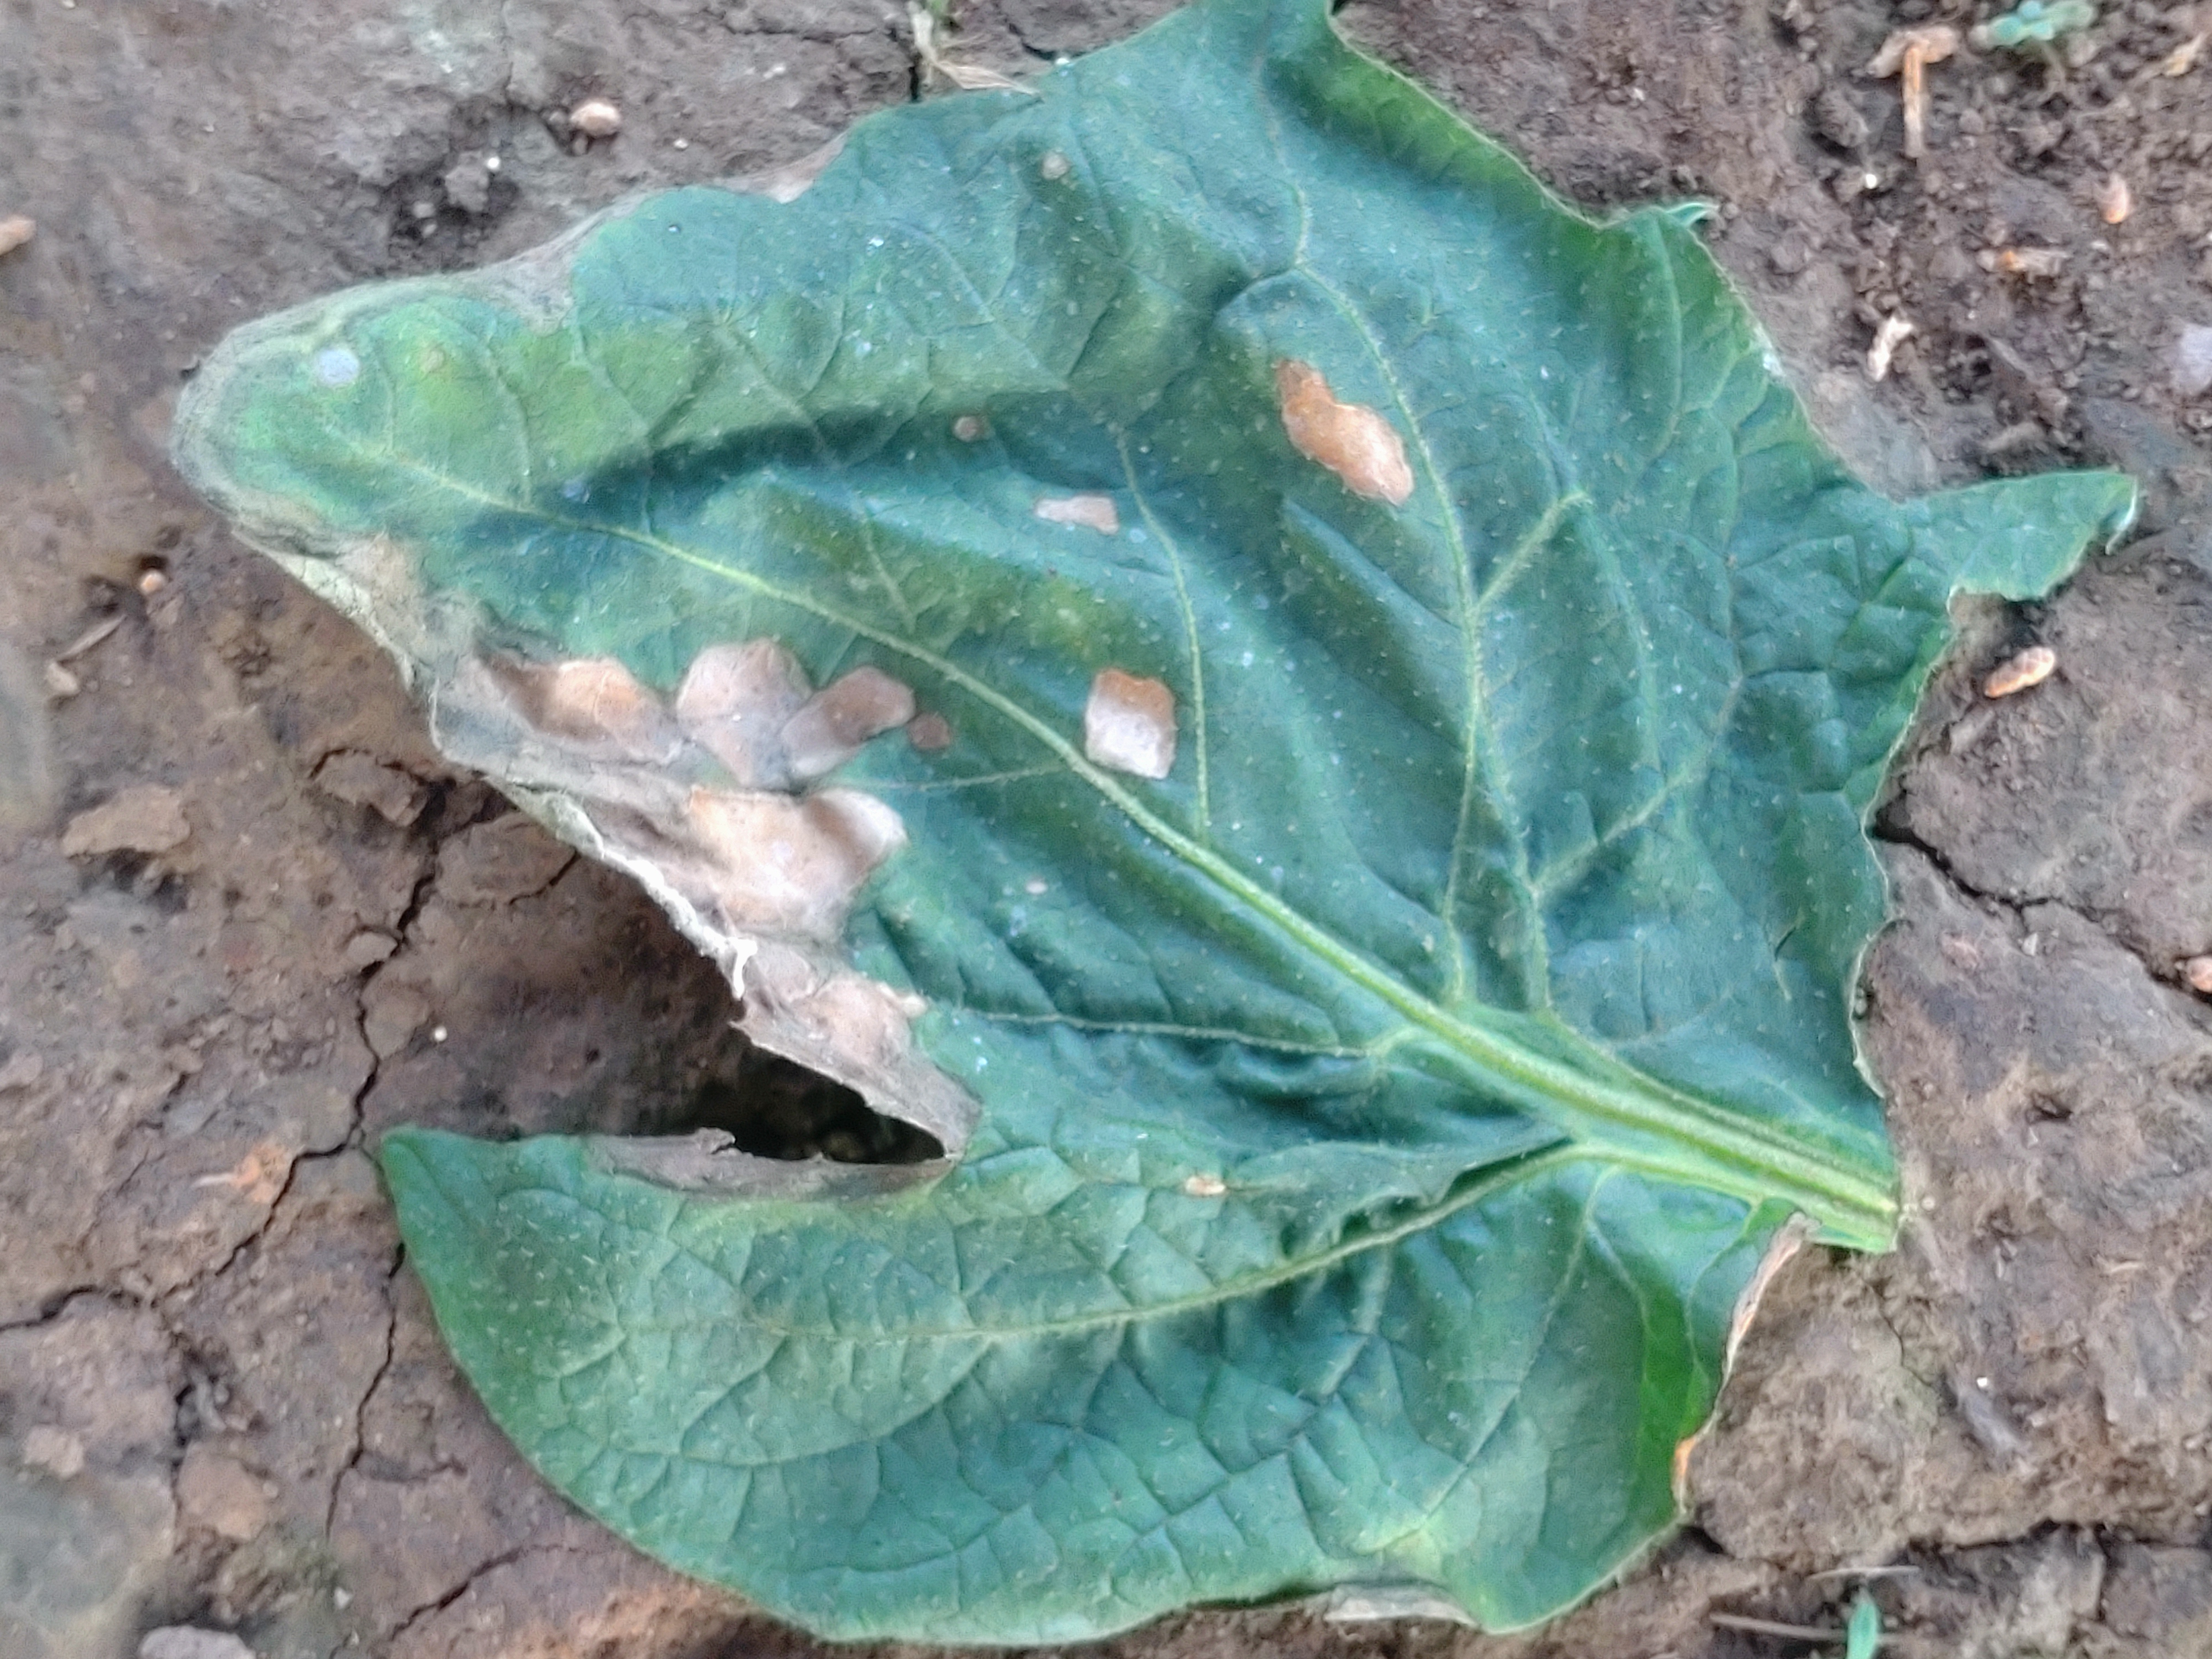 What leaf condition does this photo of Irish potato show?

early blight
